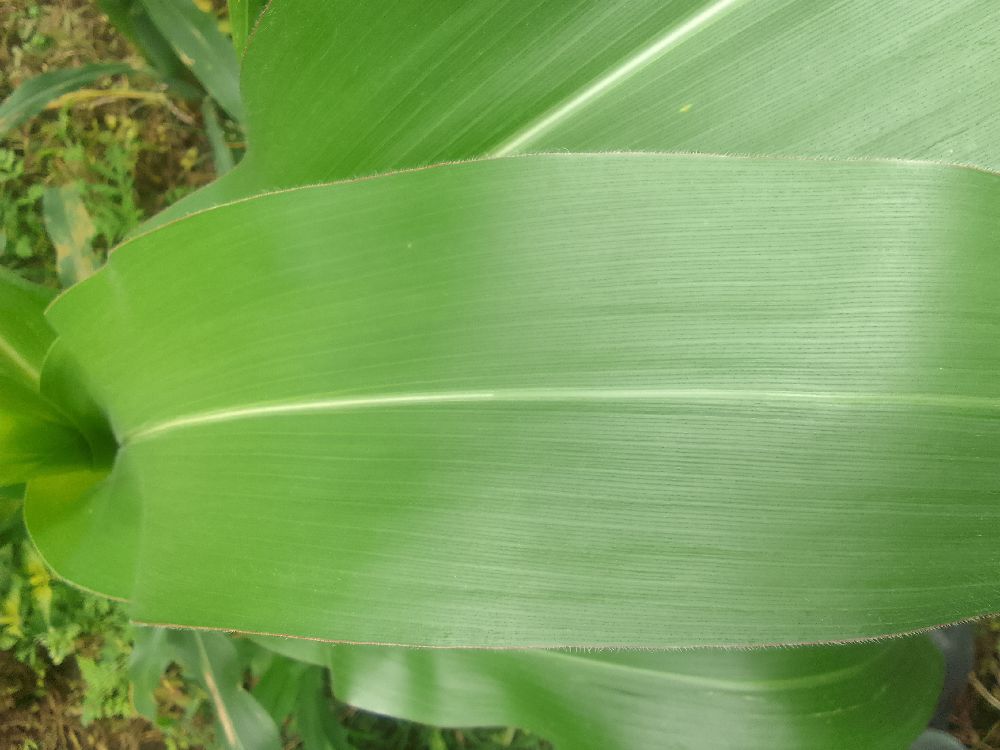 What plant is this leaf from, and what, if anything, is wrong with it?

maize, healthy
